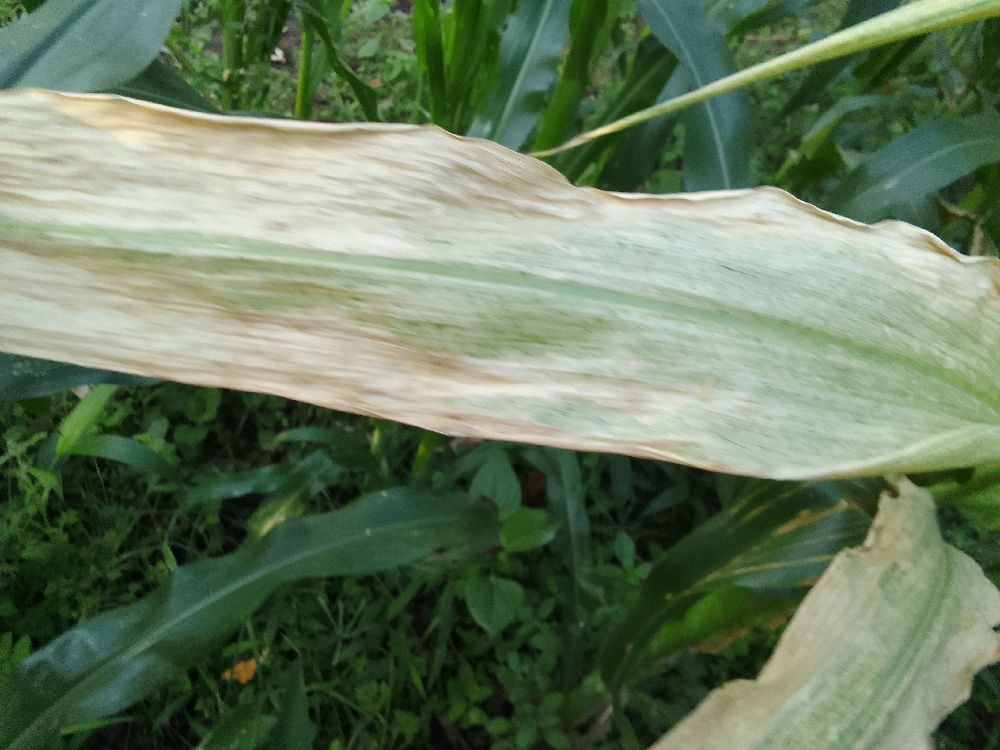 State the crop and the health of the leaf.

maize, maize lethal necrosis
